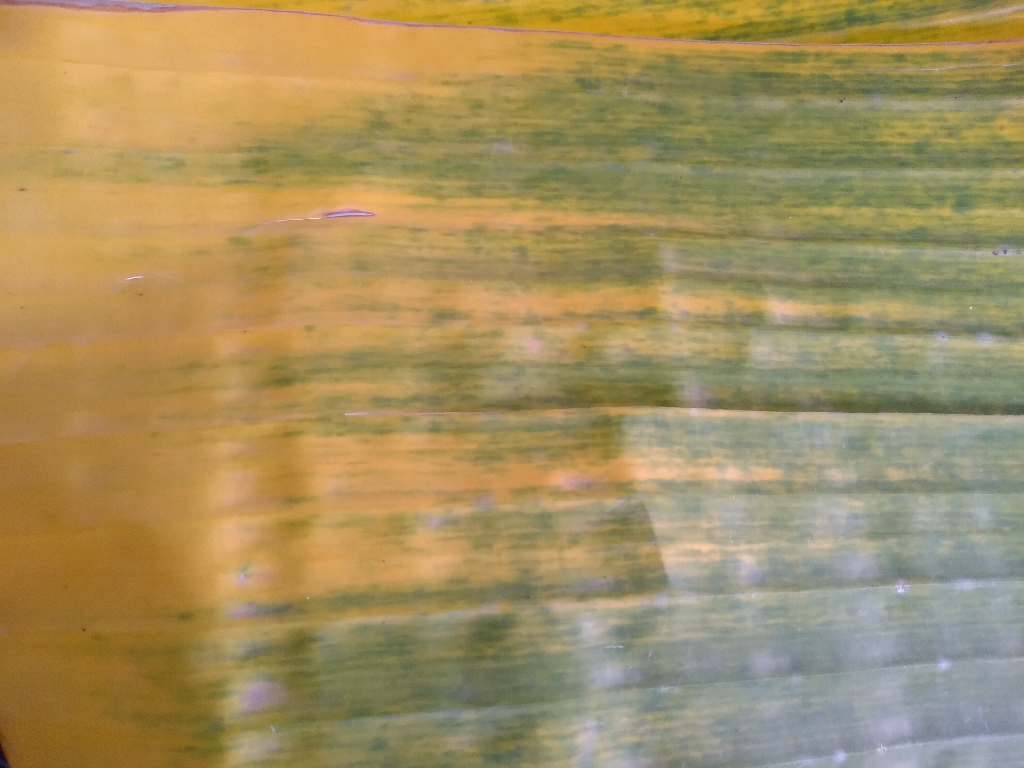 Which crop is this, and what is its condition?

banana, fusarium wilt race 1
